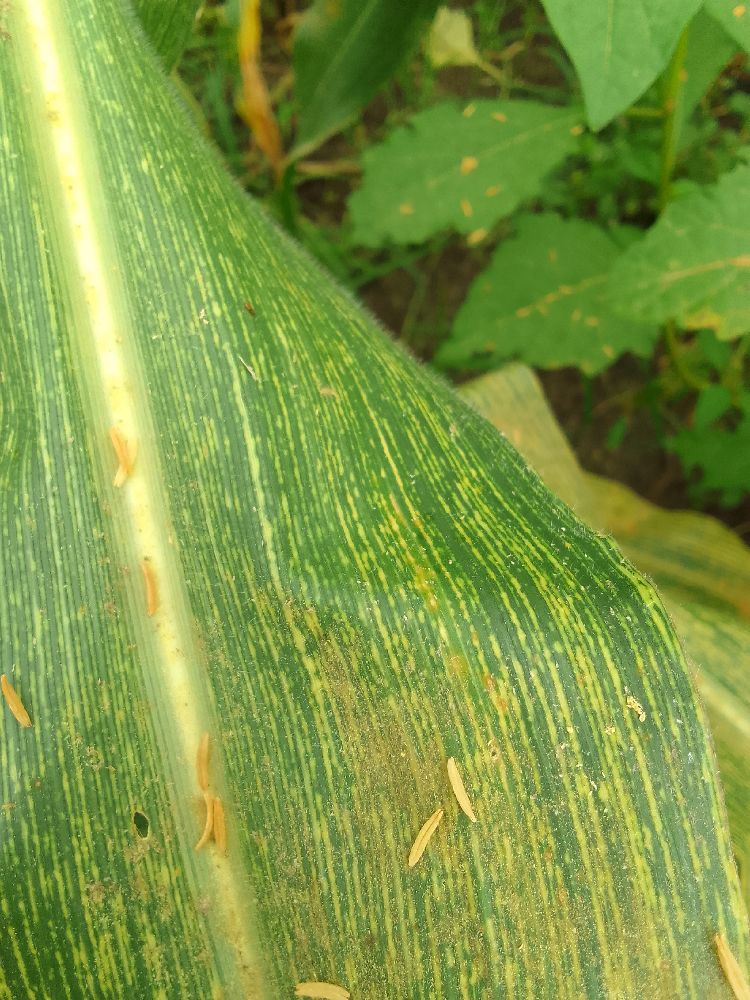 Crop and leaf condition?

maize, maize streak virus
